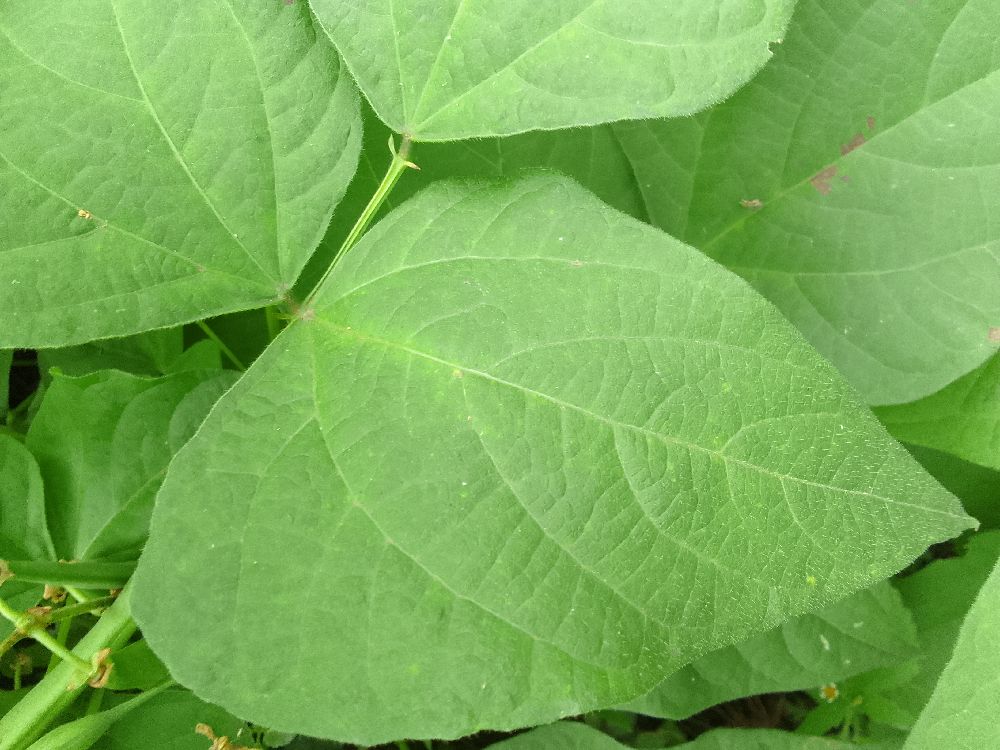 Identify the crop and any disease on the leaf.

common bean, healthy
